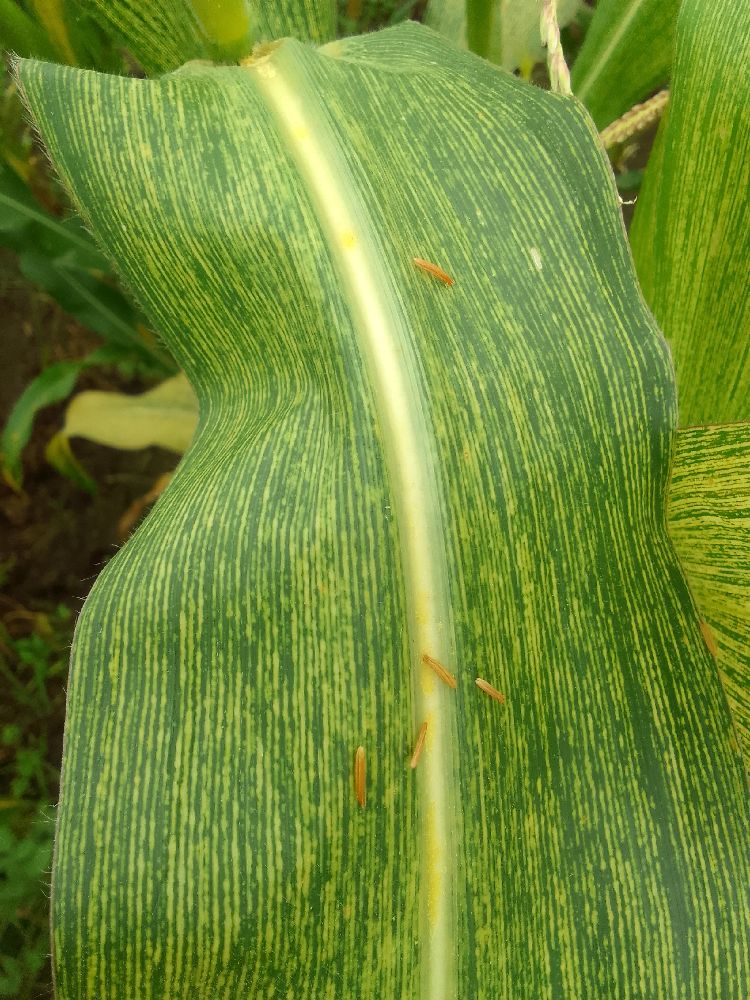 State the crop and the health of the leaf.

maize, maize streak virus
